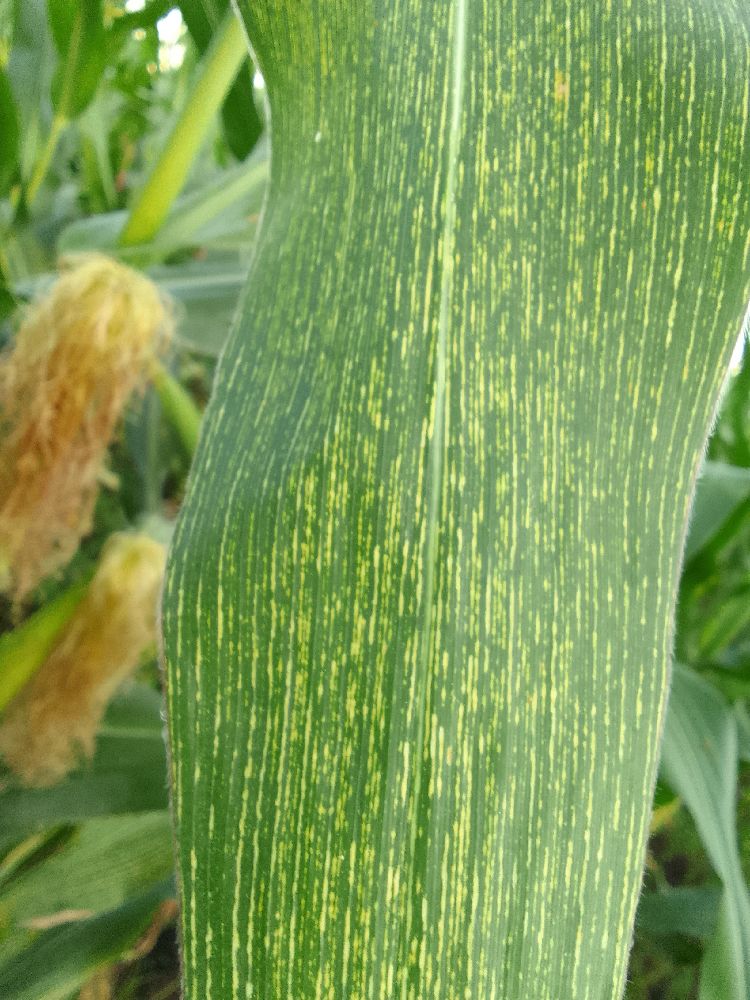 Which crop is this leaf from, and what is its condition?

maize, maize streak virus
